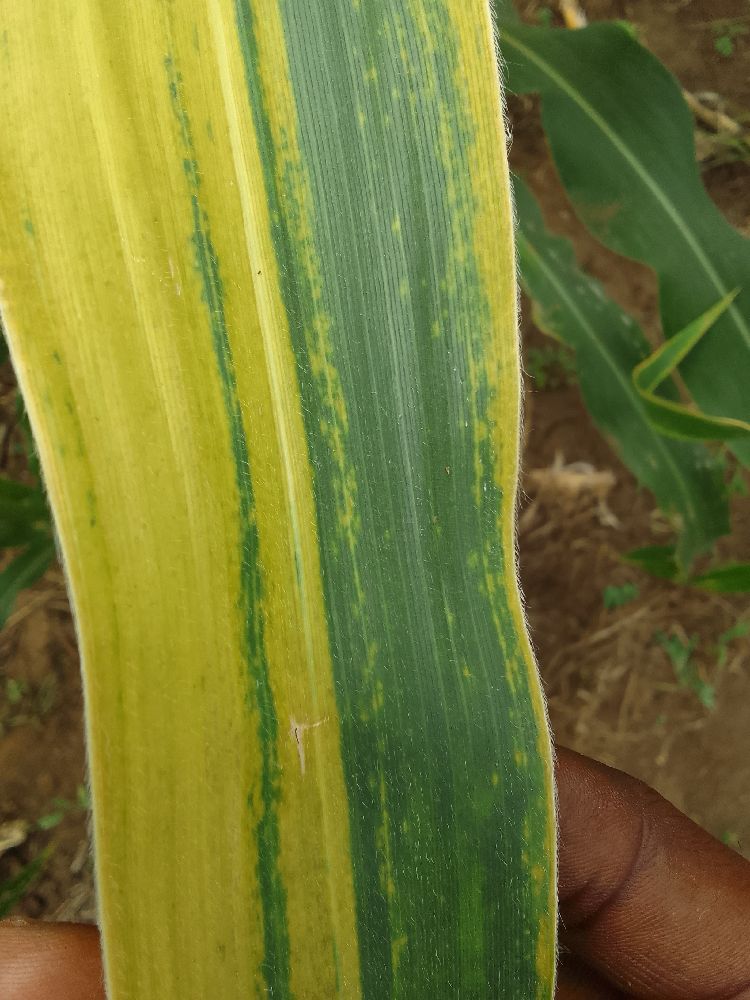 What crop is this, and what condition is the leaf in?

maize, maize lethal necrosis
